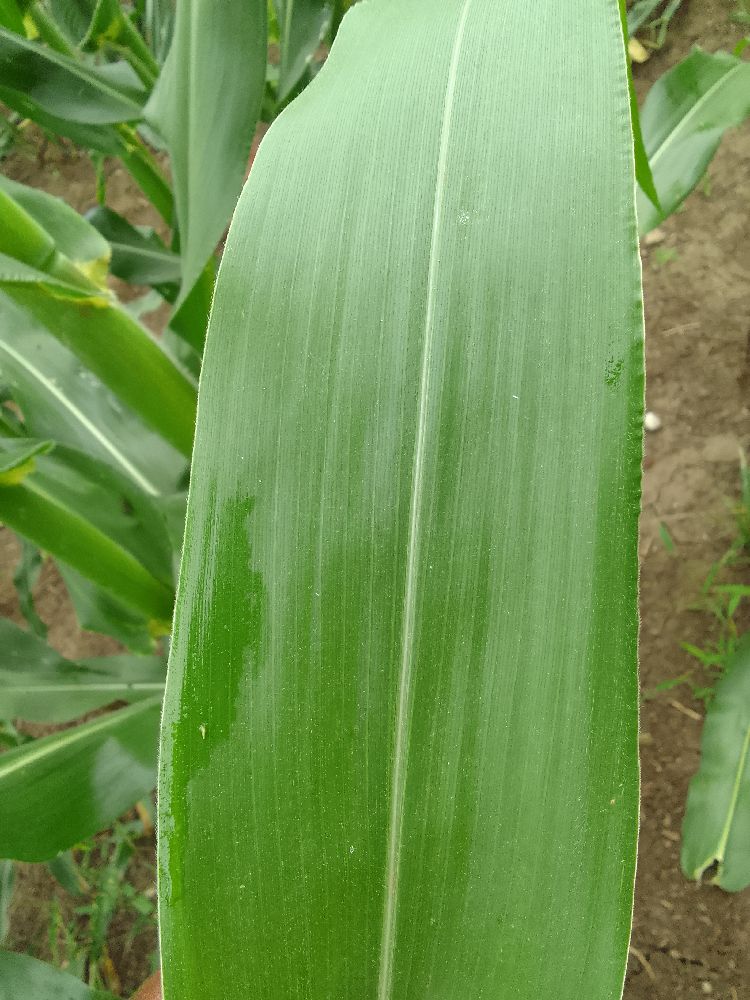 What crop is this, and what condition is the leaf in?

maize, healthy
